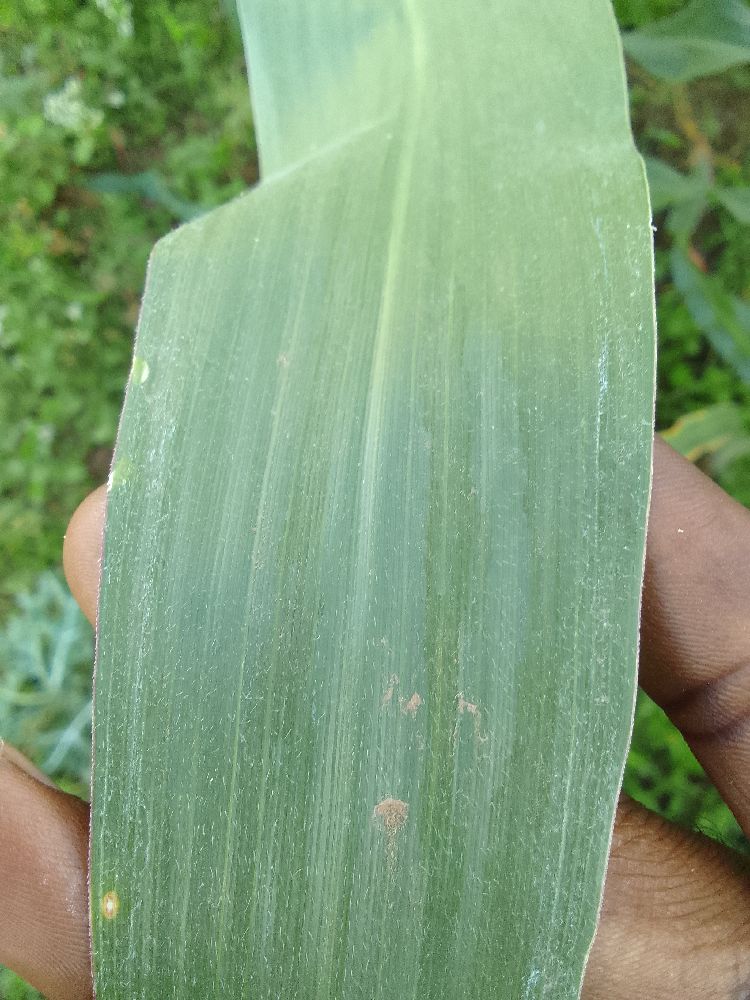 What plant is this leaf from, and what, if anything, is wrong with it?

maize, healthy
